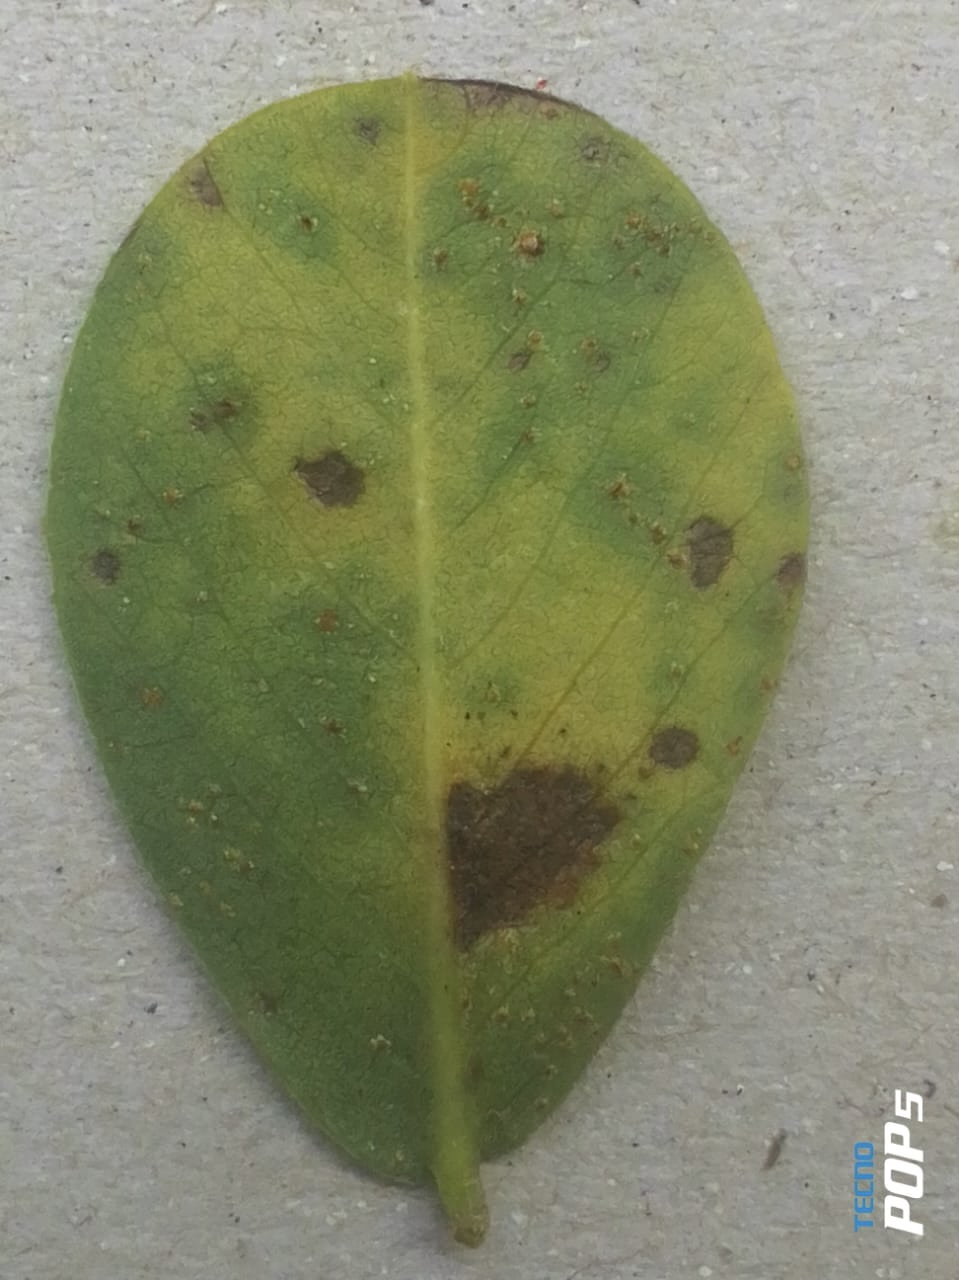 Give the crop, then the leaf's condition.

peanut, nothapassalora personata
